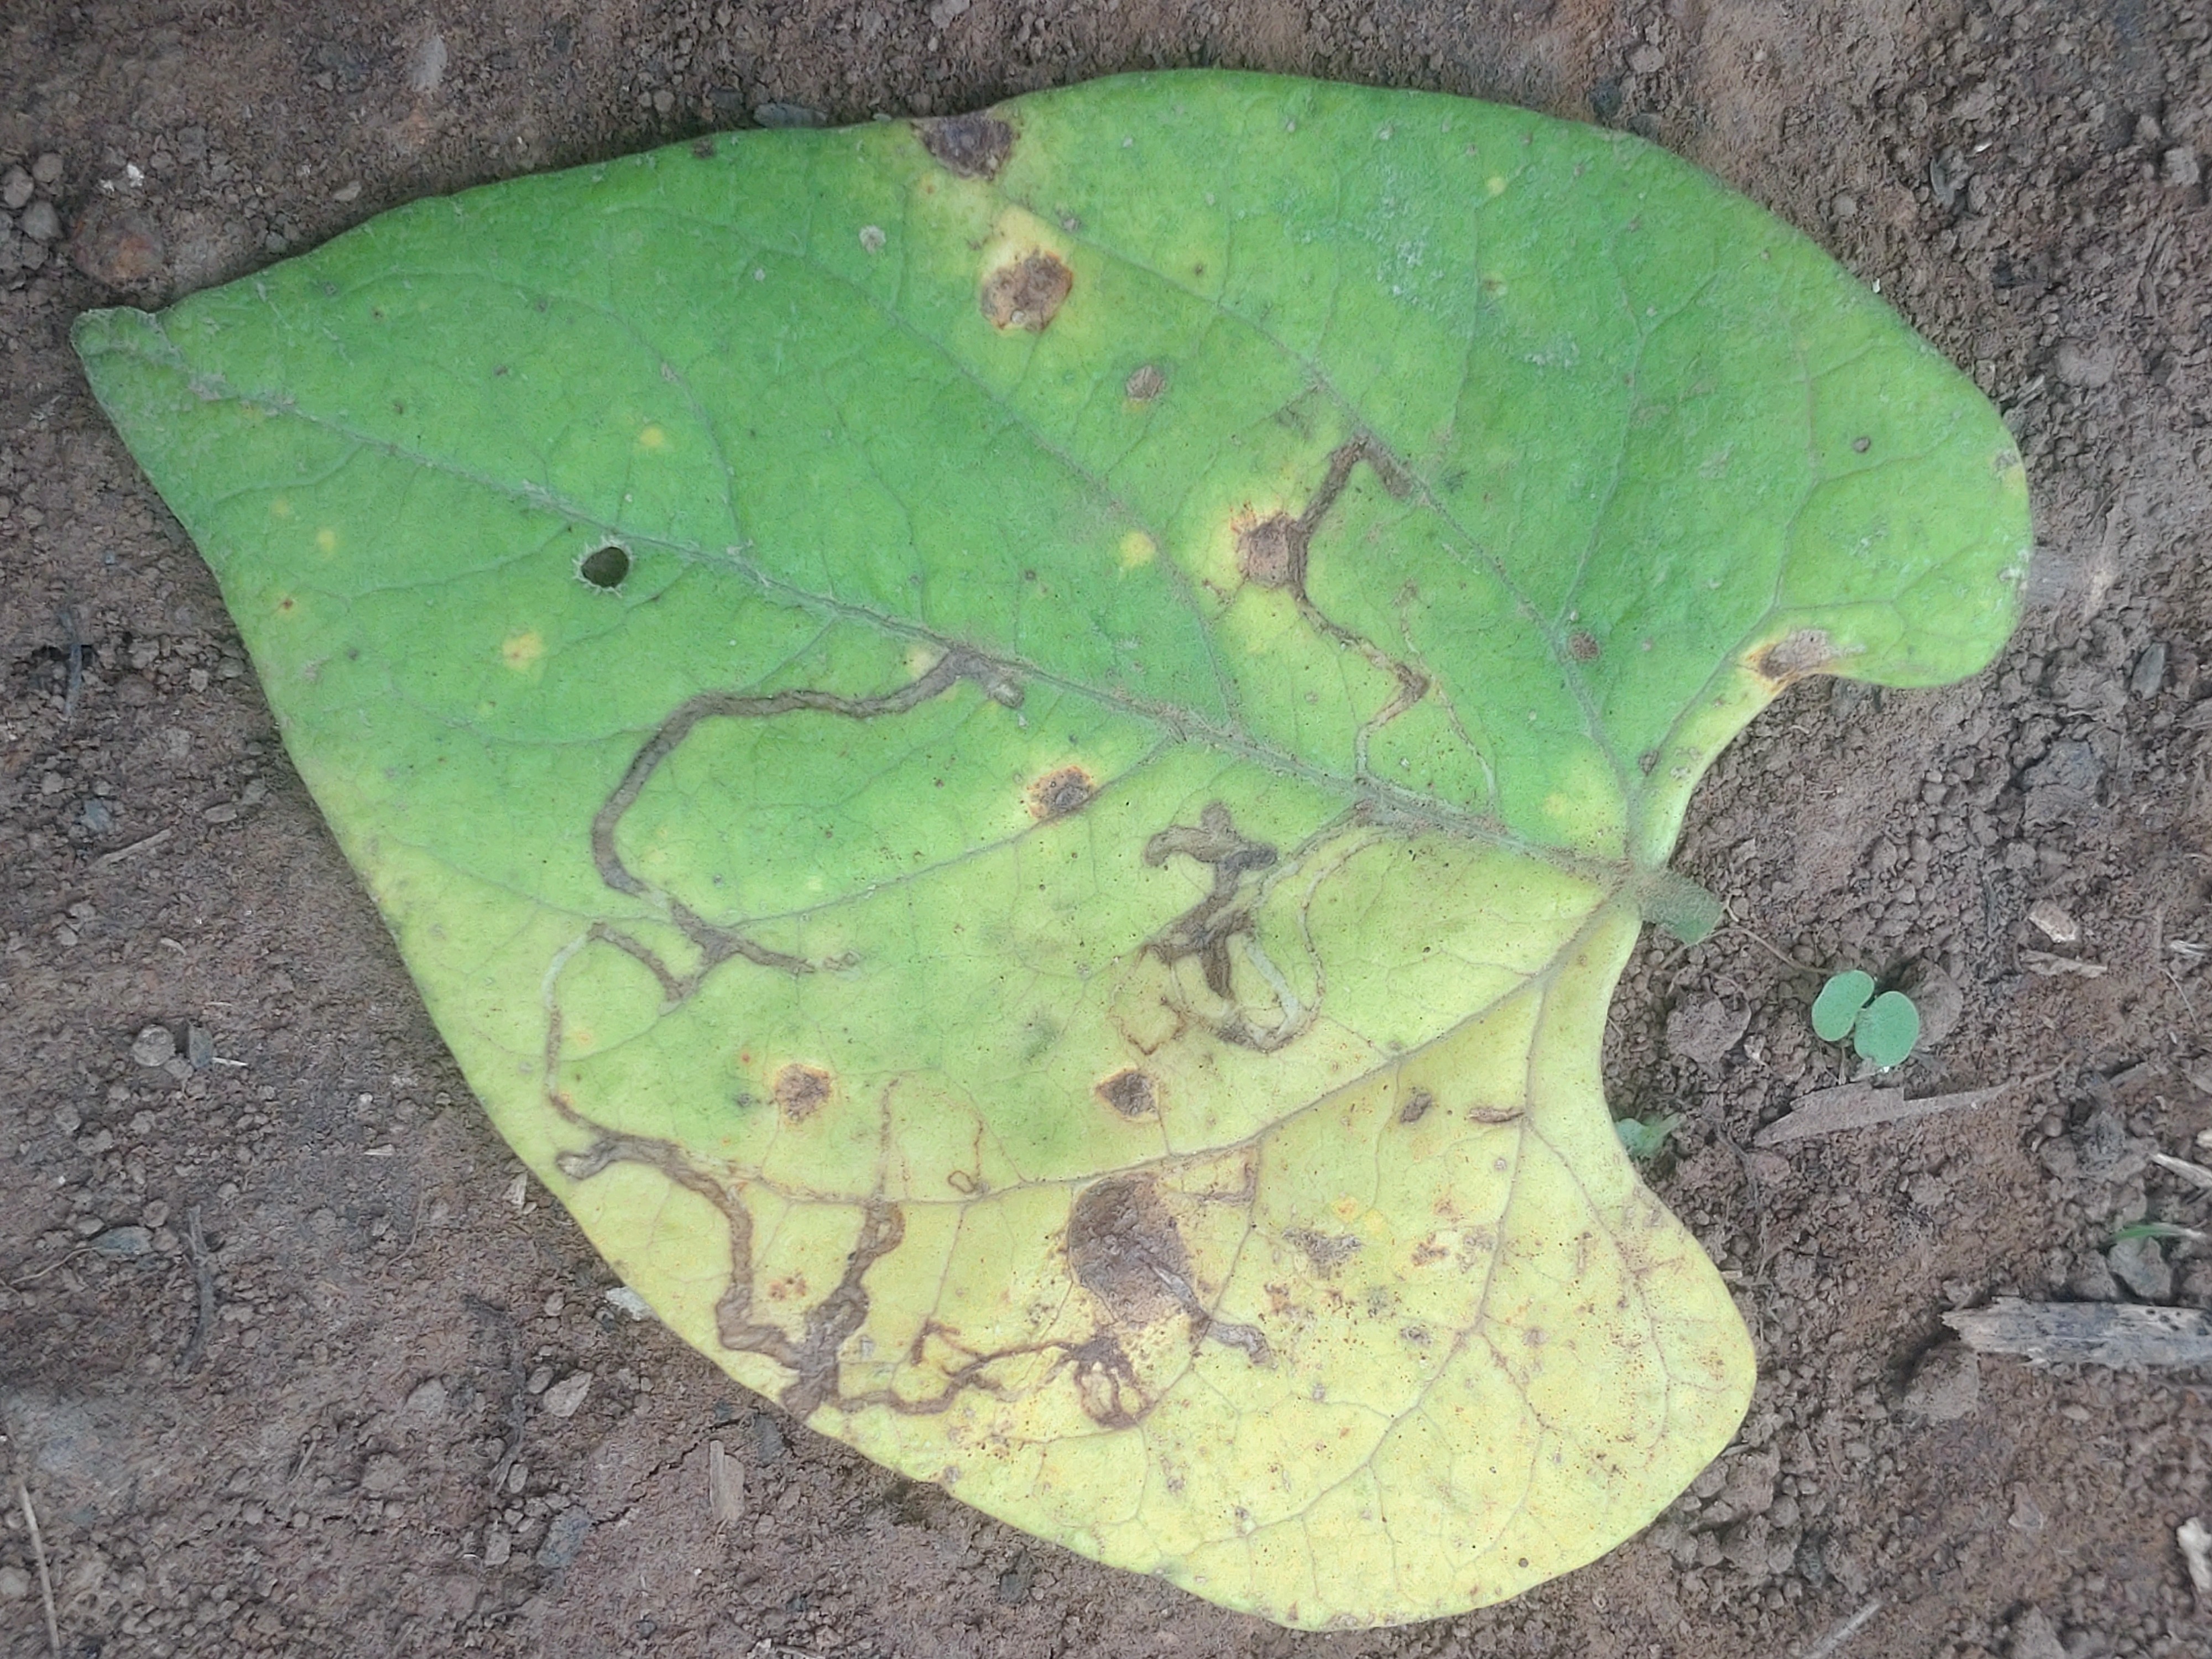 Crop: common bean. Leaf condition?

anthracnose
